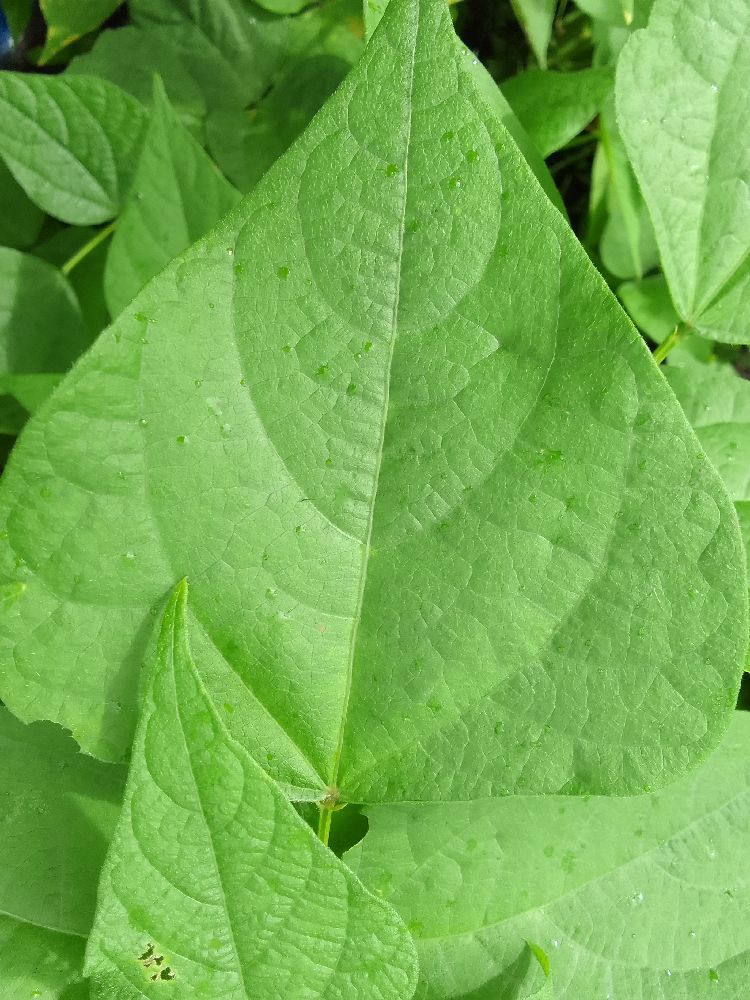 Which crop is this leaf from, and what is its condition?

common bean, healthy
